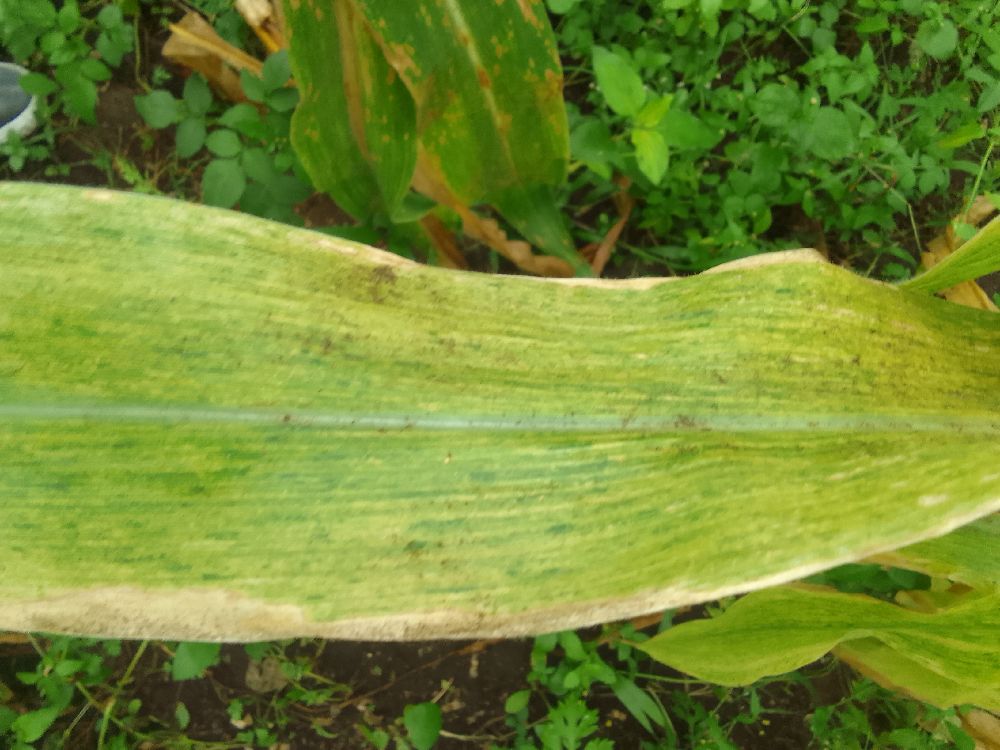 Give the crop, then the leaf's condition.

maize, maize lethal necrosis
